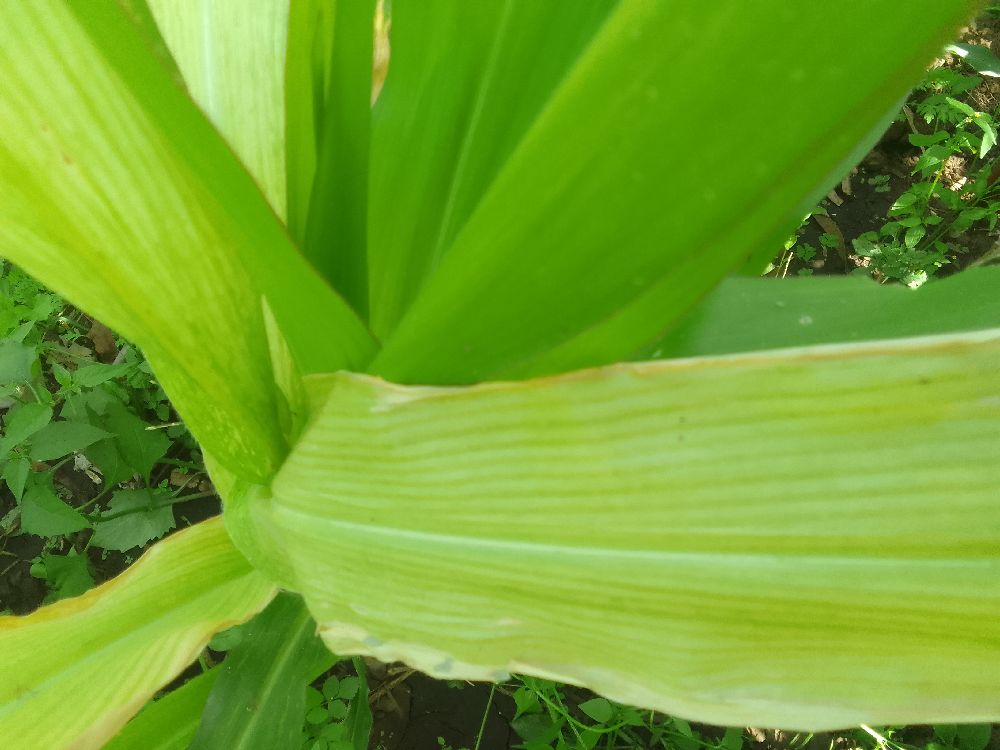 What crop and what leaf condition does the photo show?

maize, maize lethal necrosis
